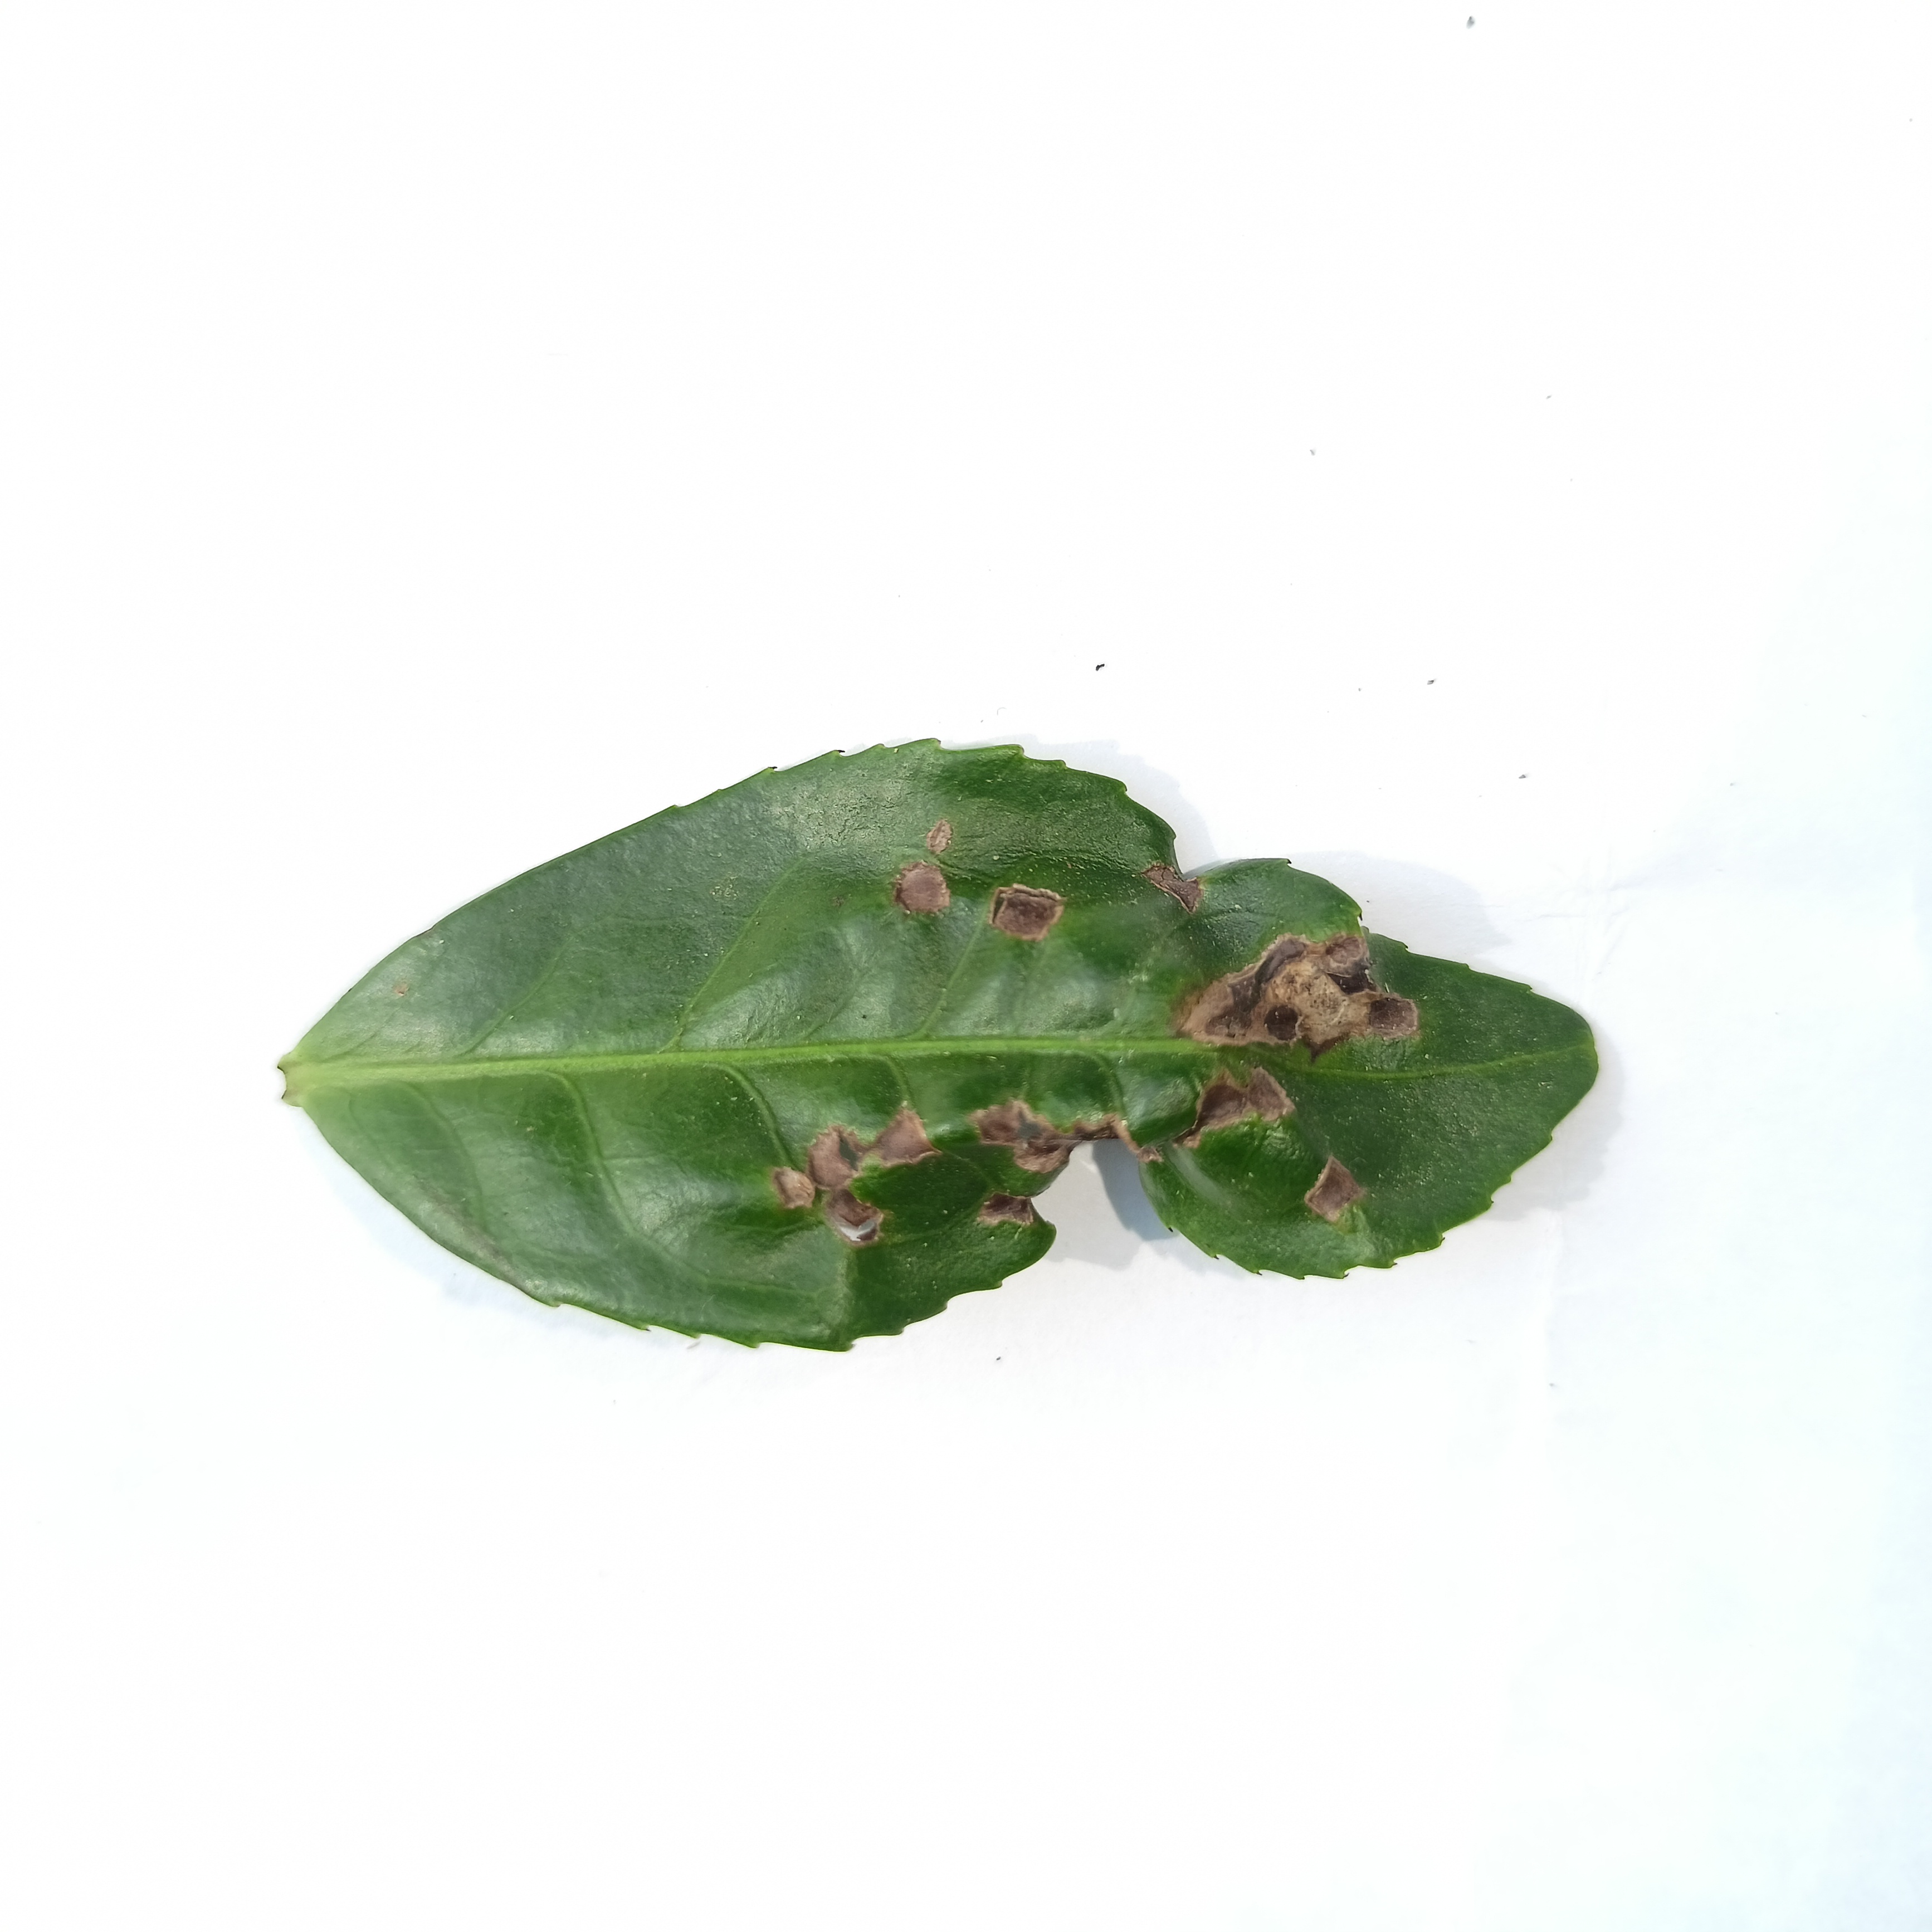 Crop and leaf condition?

tea, helopeltis
